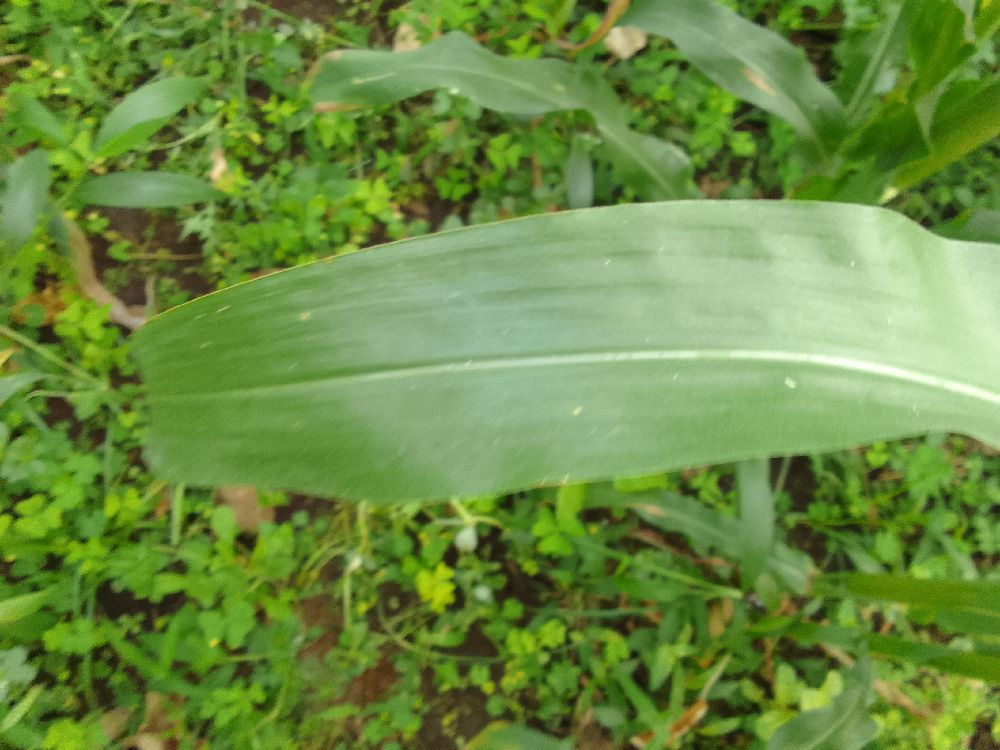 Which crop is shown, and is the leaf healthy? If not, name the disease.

maize, healthy
